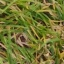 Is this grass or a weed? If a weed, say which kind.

grass
